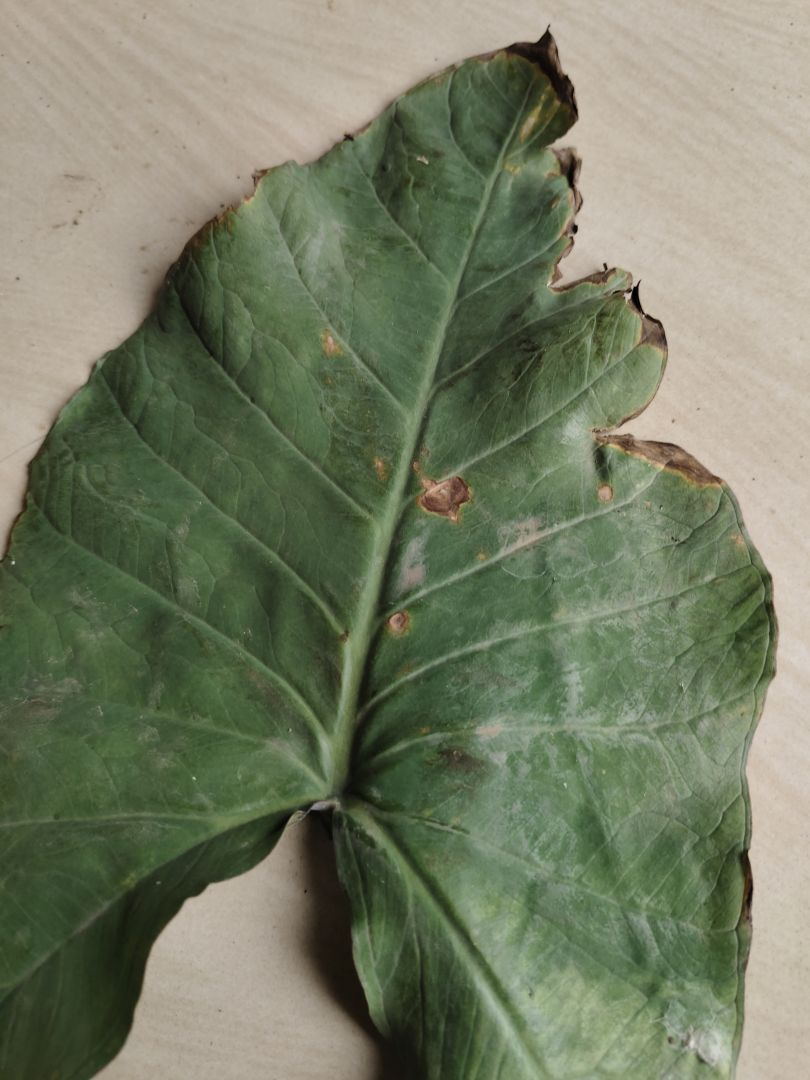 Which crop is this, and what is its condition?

taro, leaf blight
